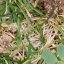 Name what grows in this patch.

unstructured weed
